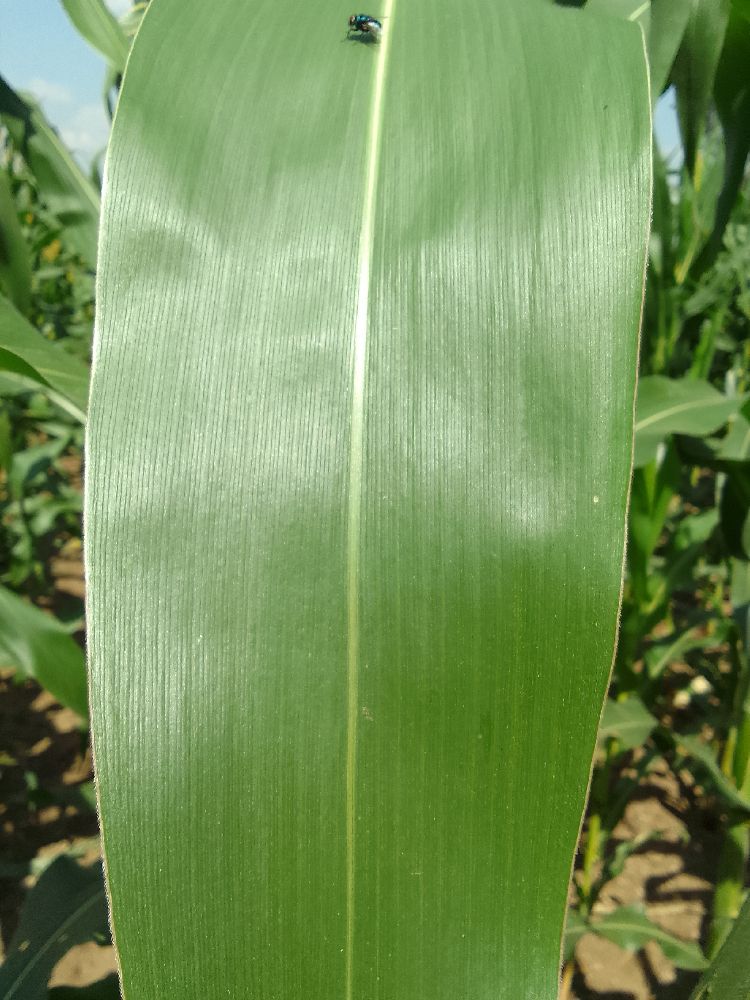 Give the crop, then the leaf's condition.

maize, healthy
